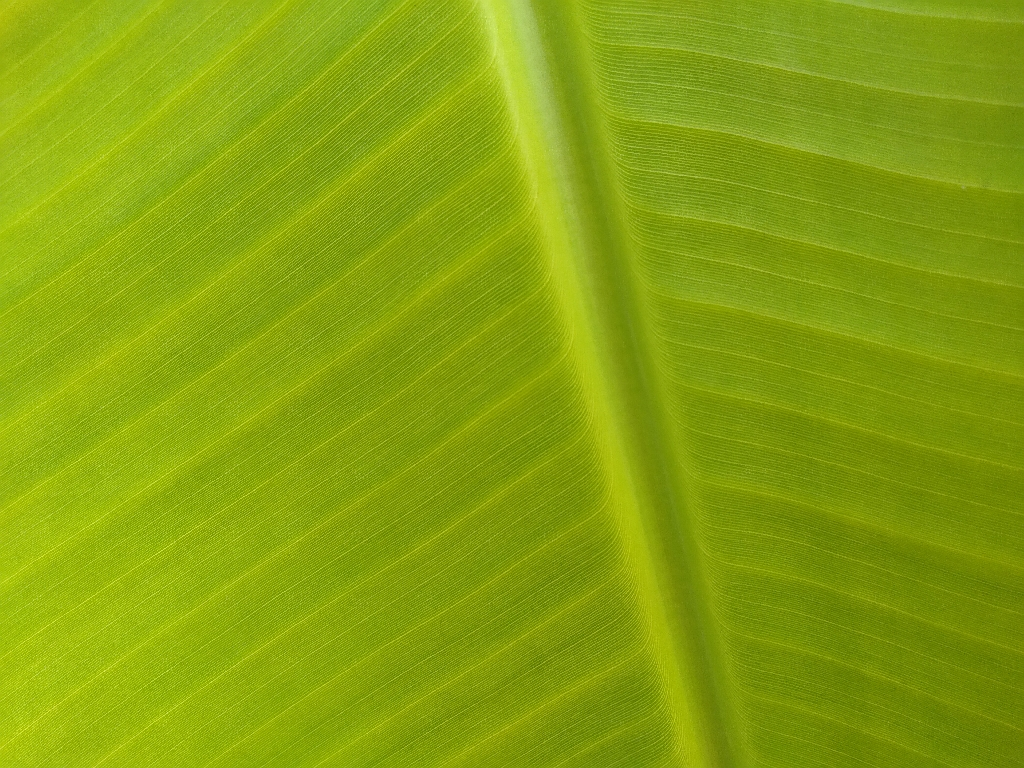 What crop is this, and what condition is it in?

banana, healthy
